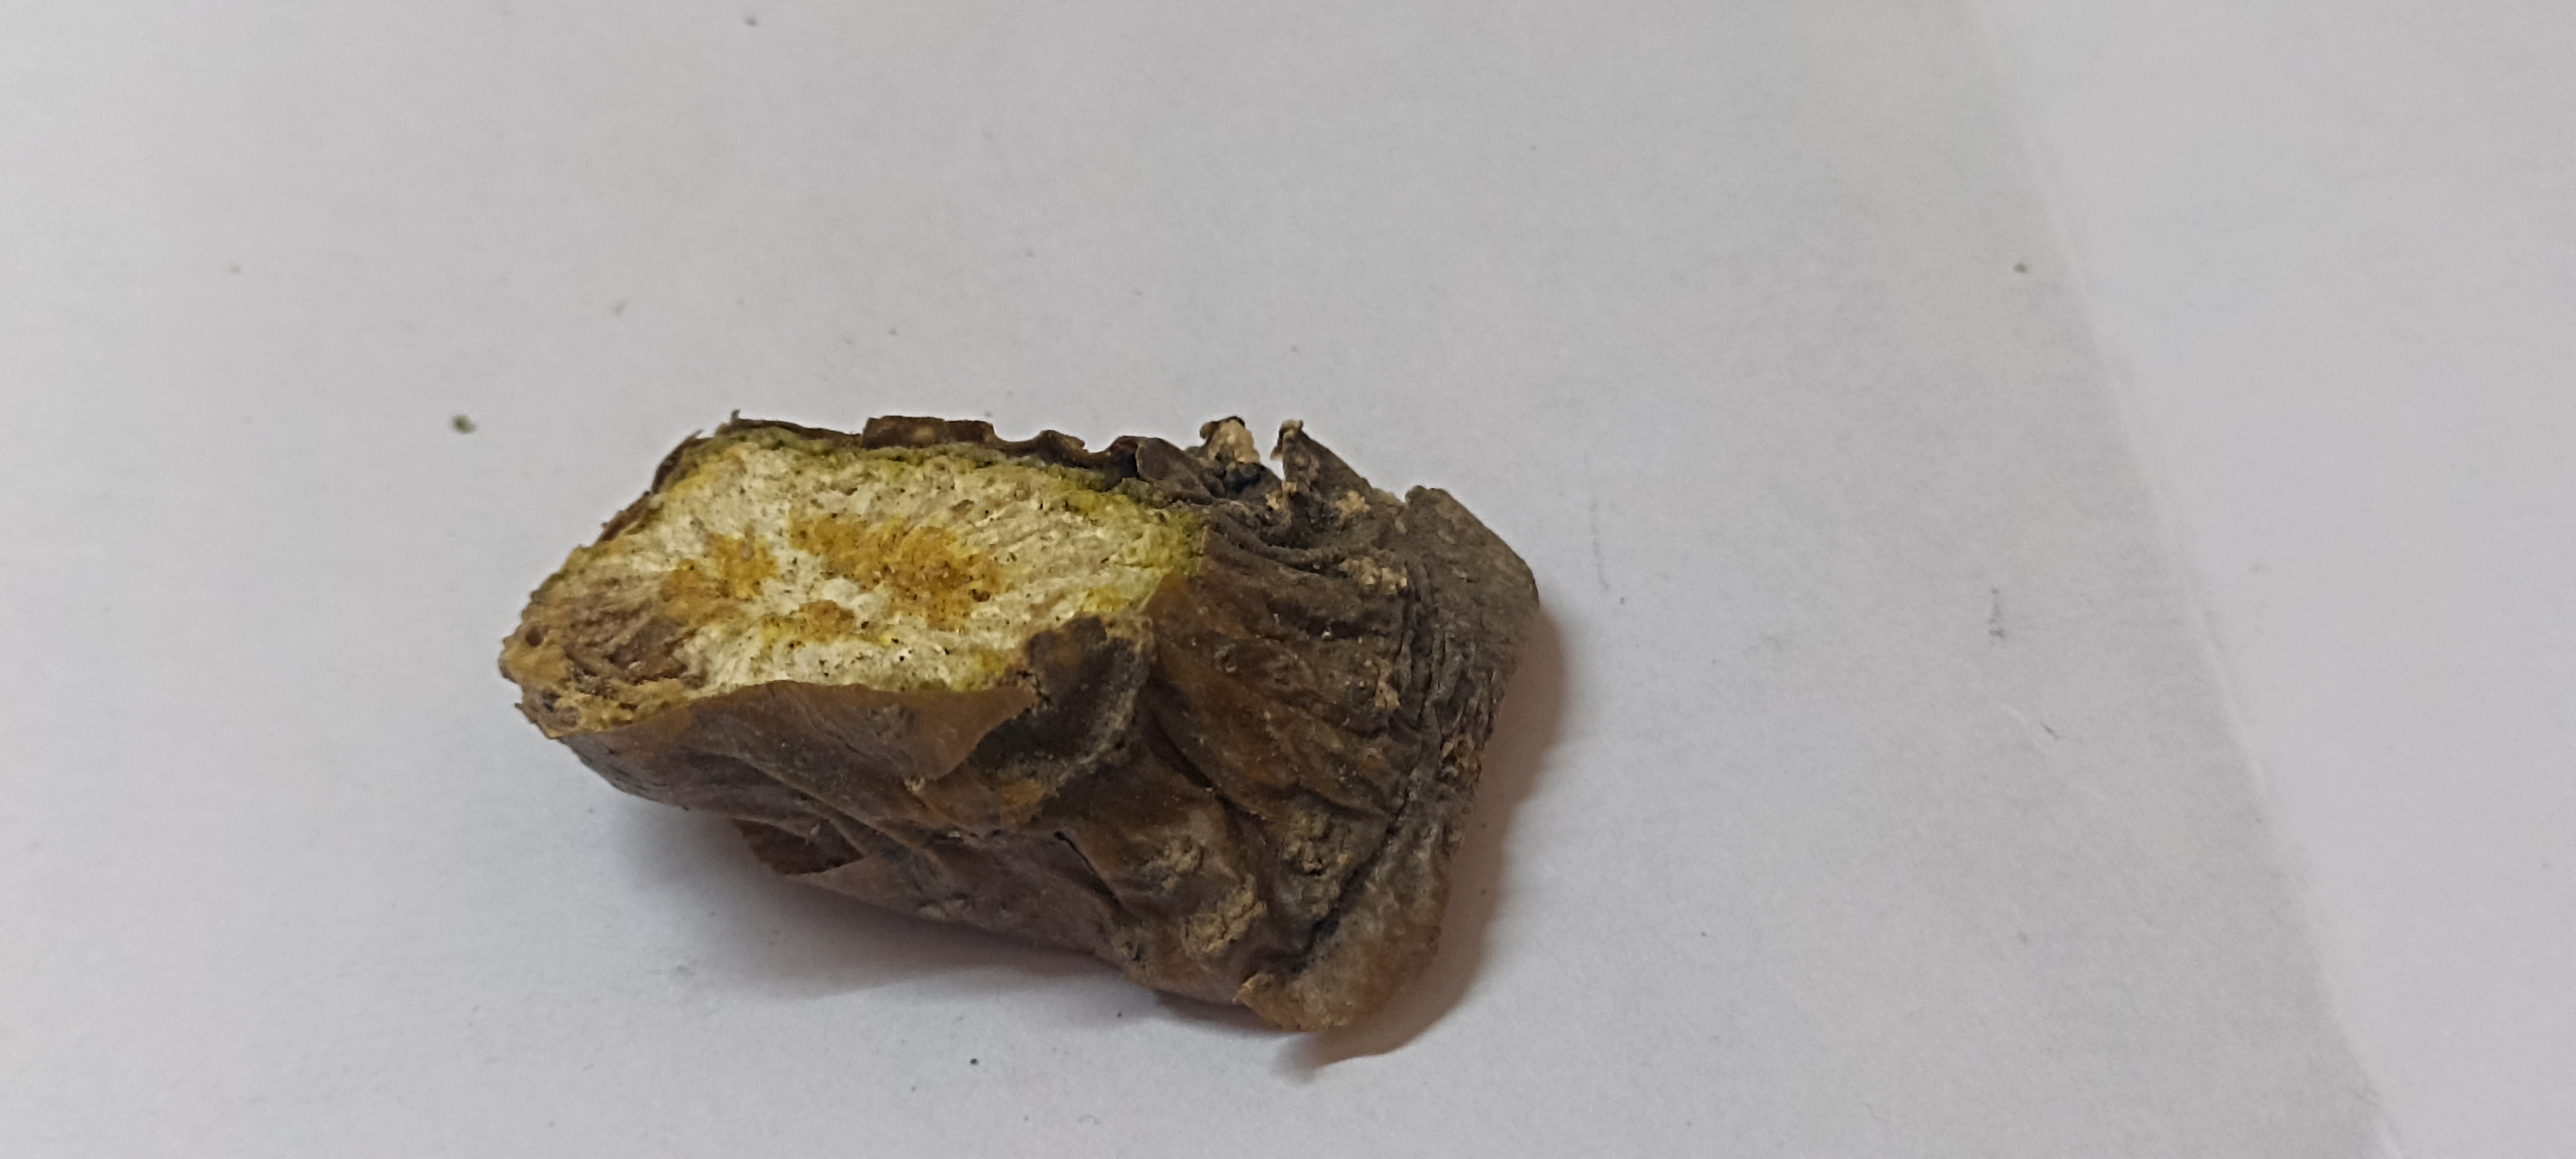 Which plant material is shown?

gulvel
